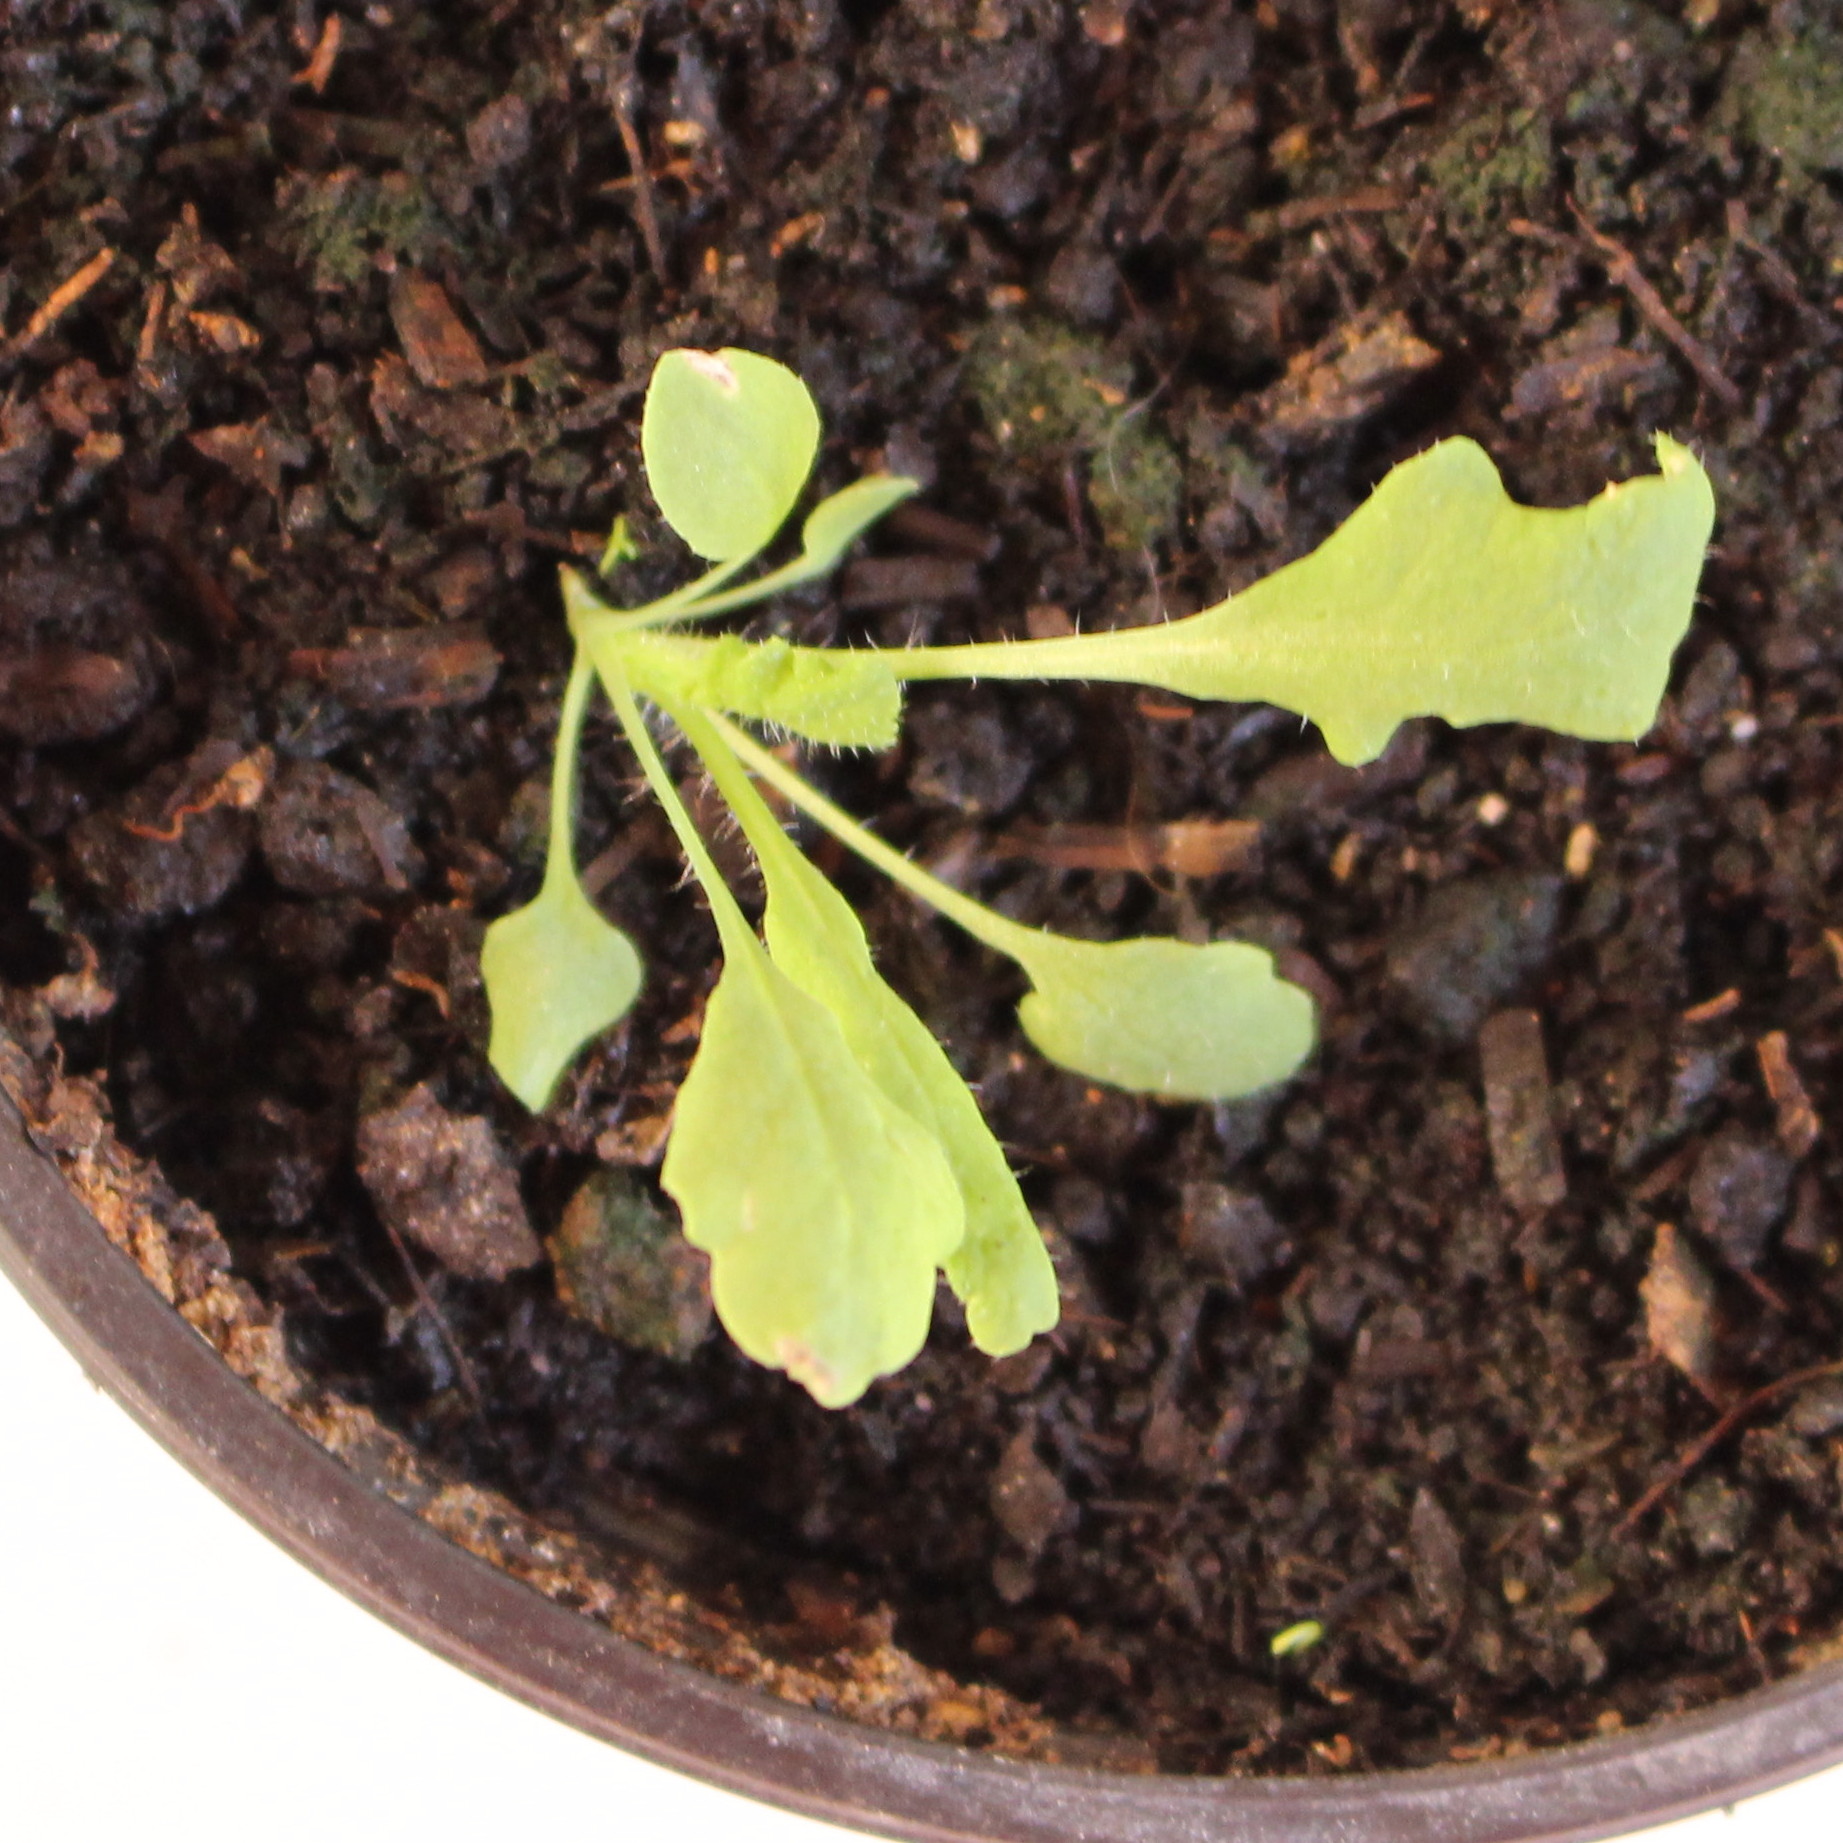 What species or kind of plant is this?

Papaver rhoeas
